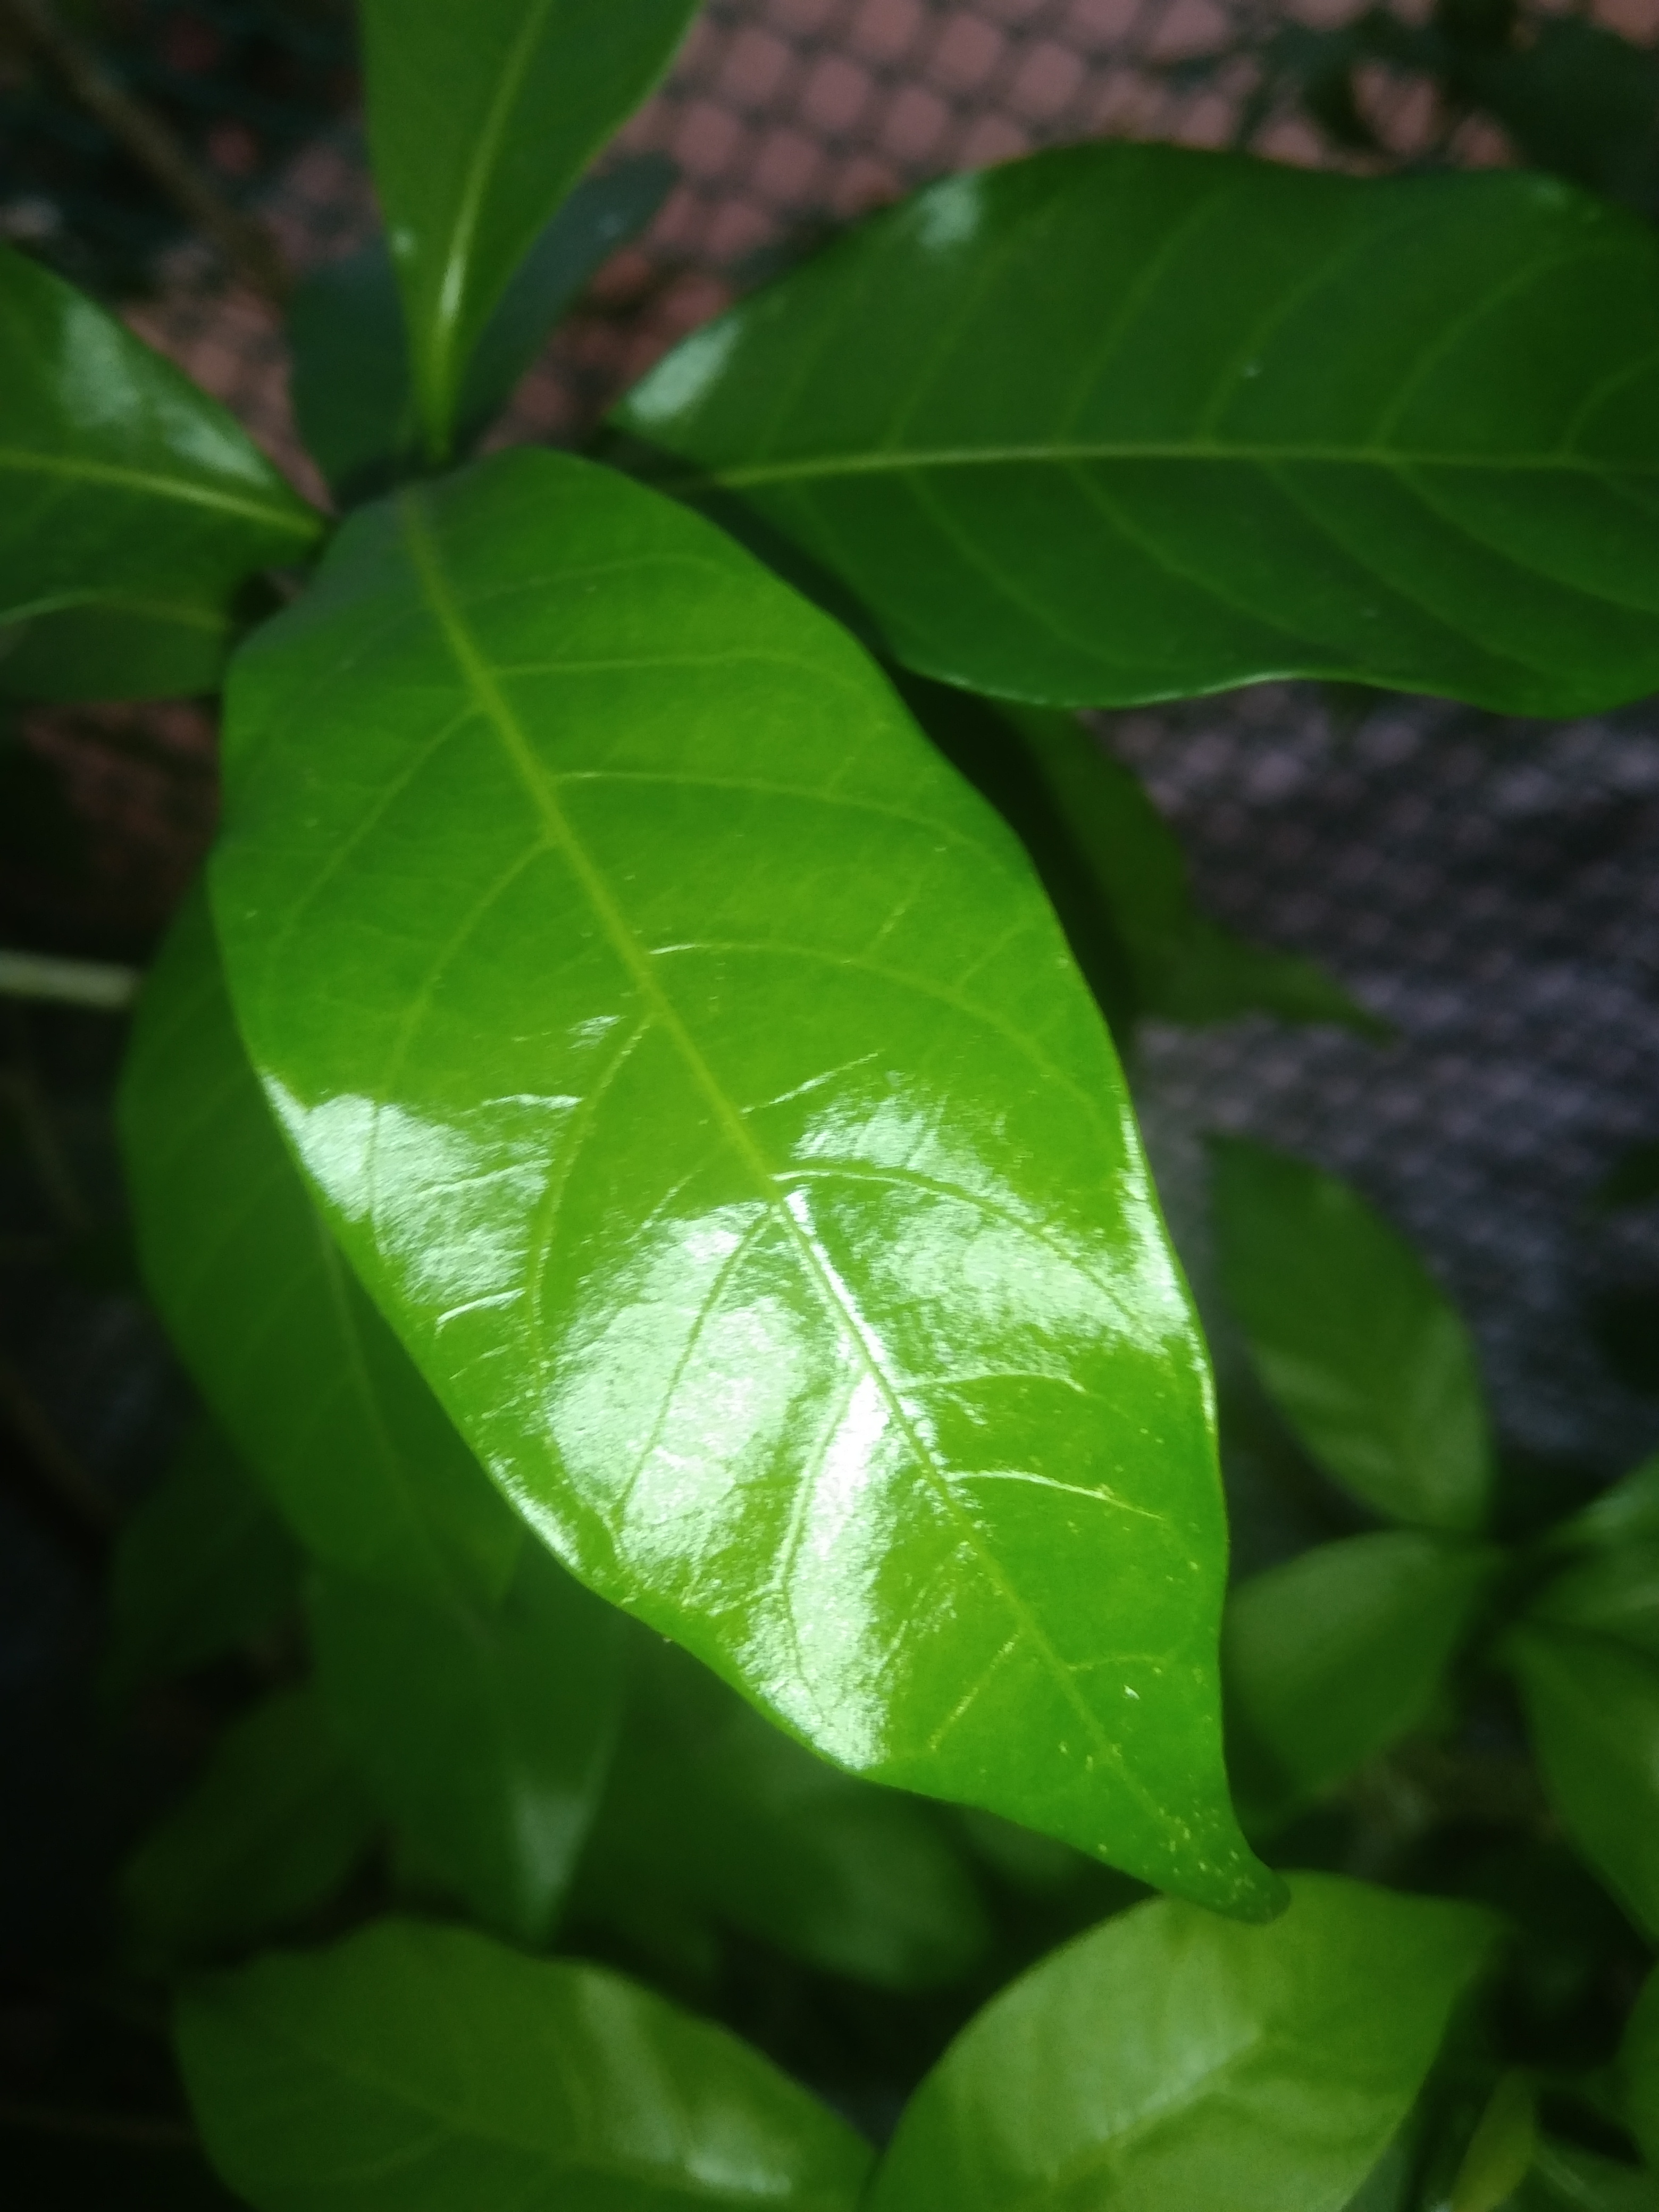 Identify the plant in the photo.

togor
